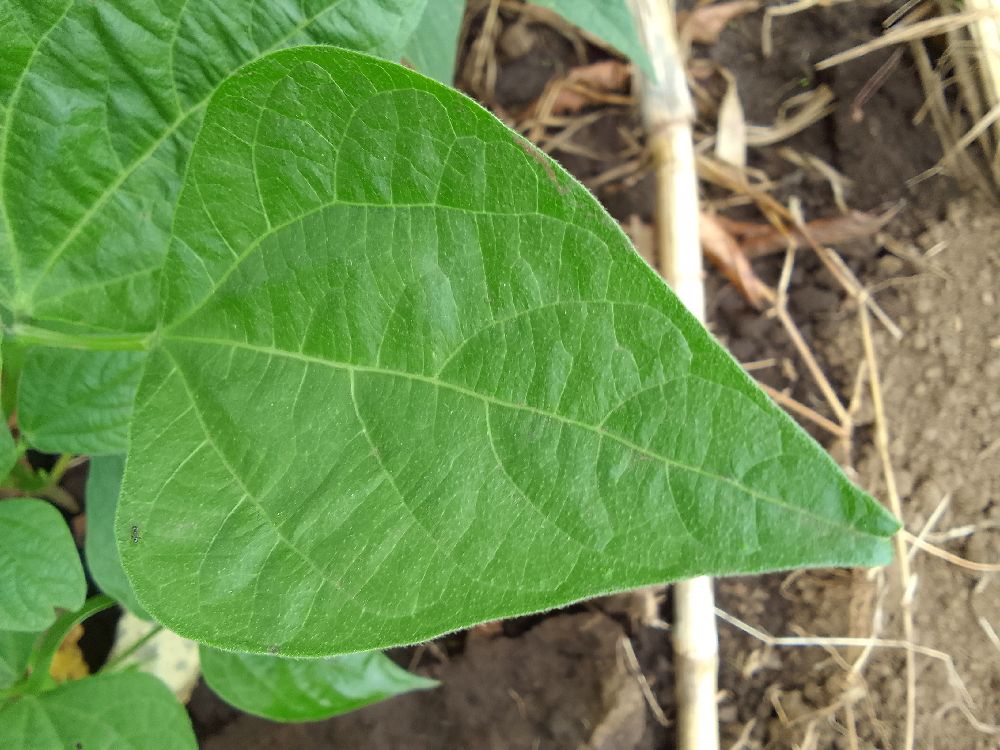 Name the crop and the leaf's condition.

common bean, healthy
